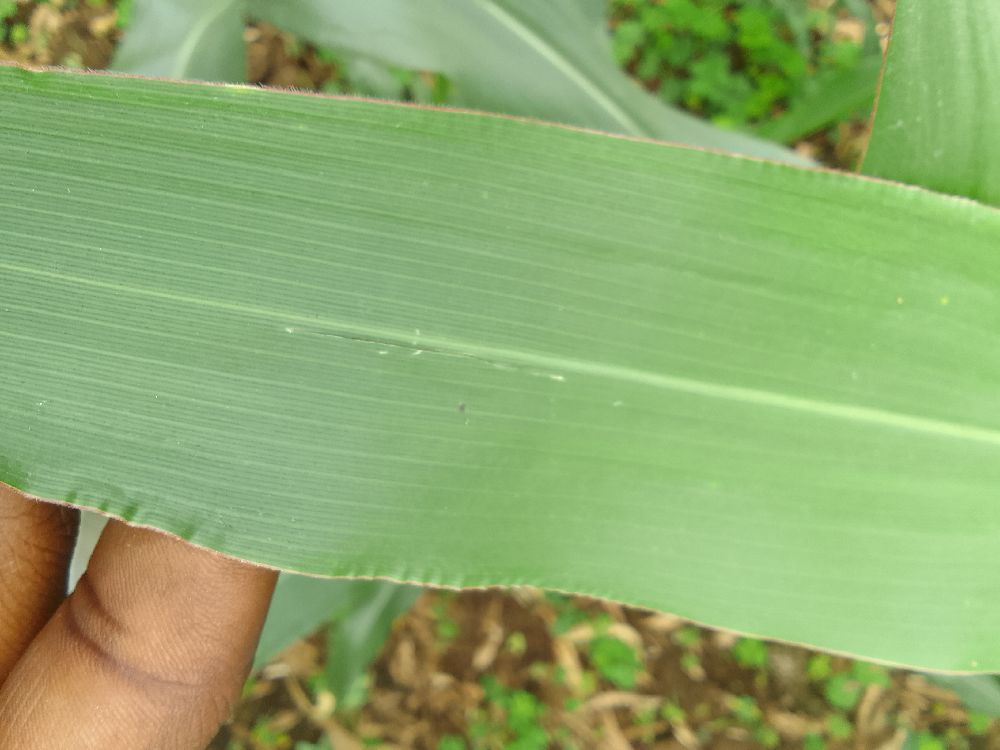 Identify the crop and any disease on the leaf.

maize, healthy
